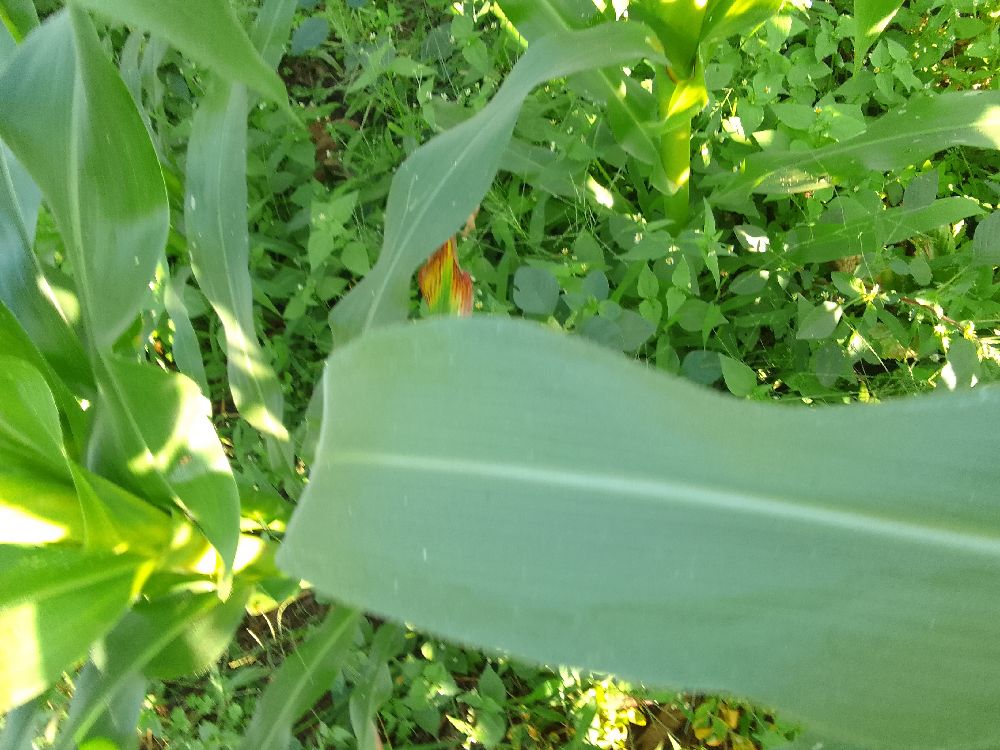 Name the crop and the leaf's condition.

maize, healthy
